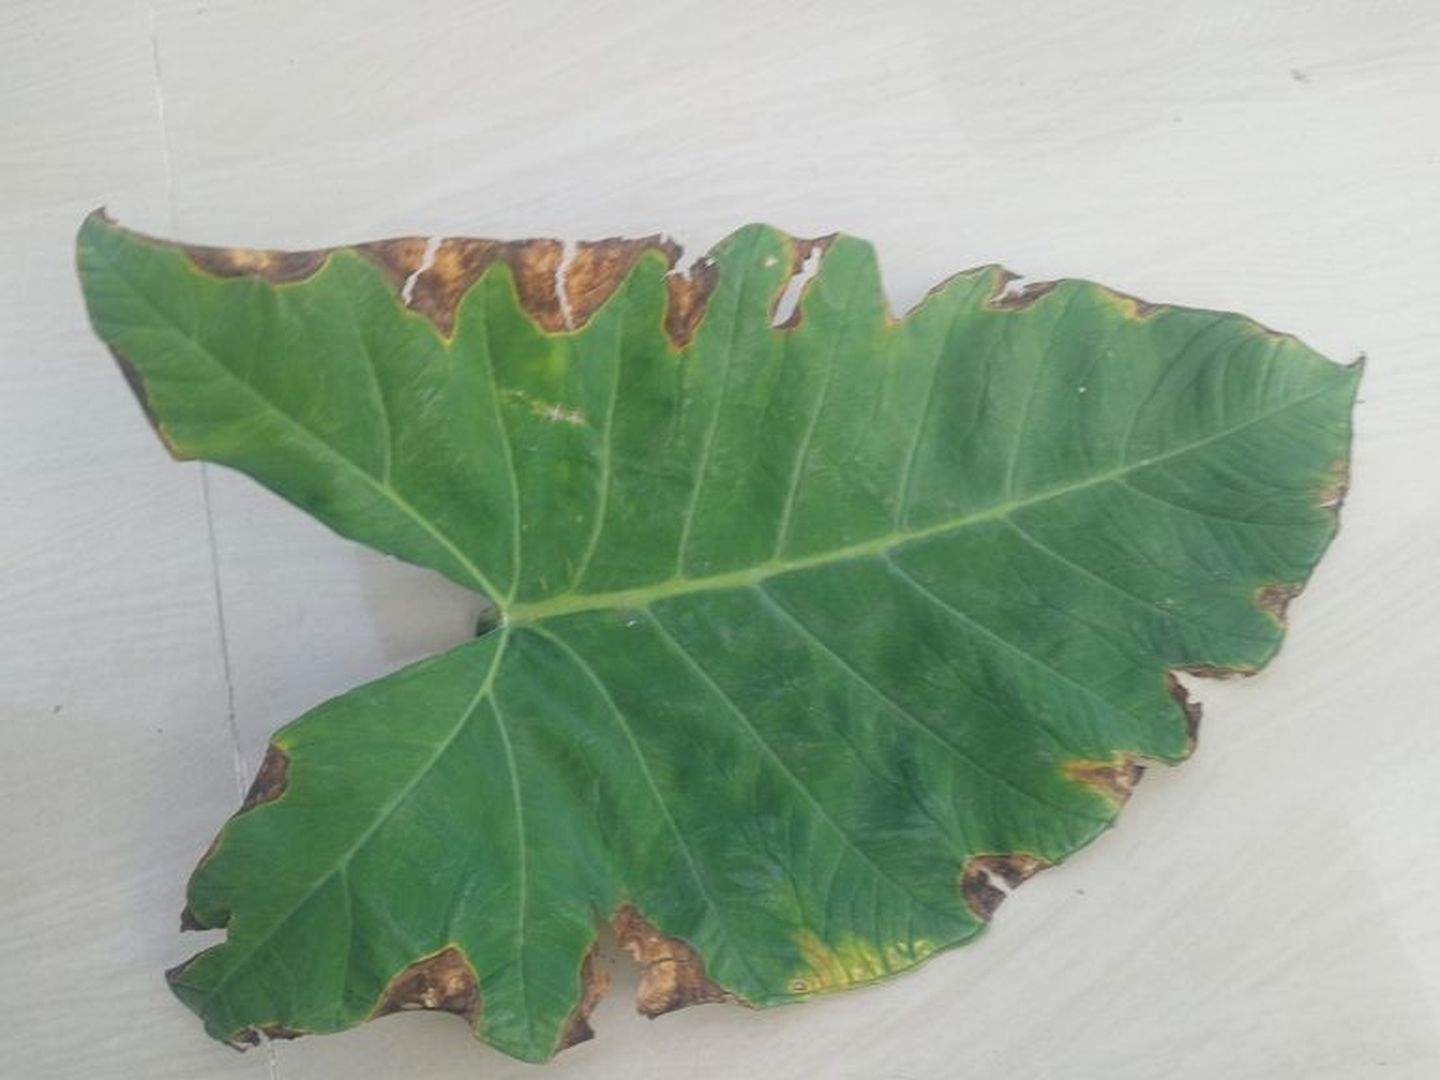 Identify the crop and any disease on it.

taro, leaf blight
